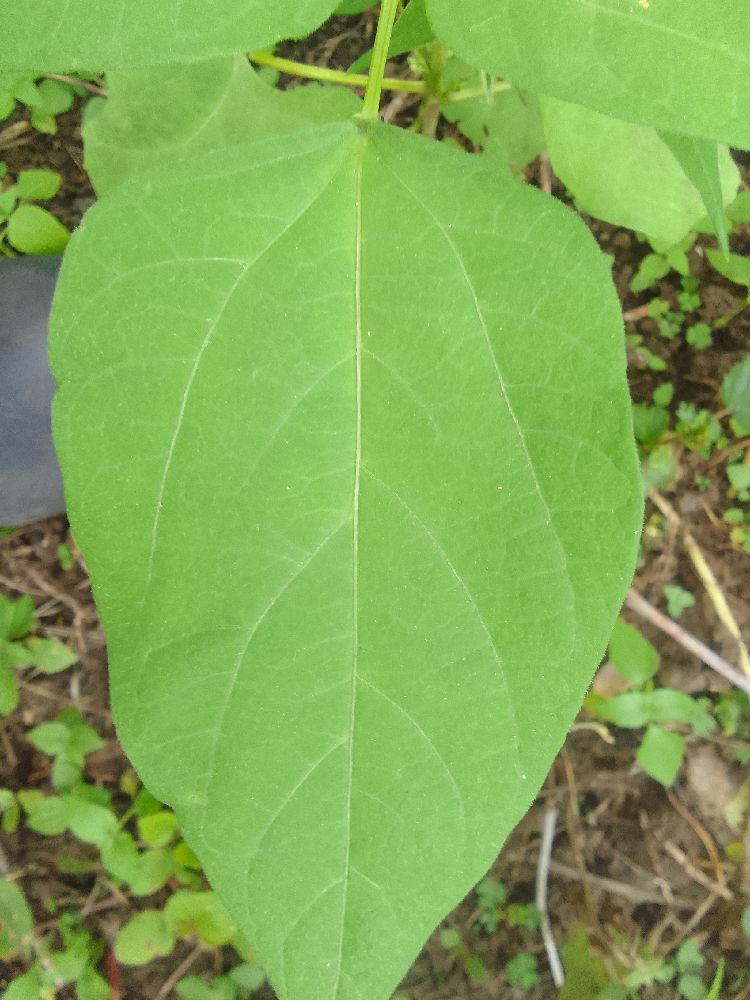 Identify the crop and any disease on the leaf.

common bean, healthy
